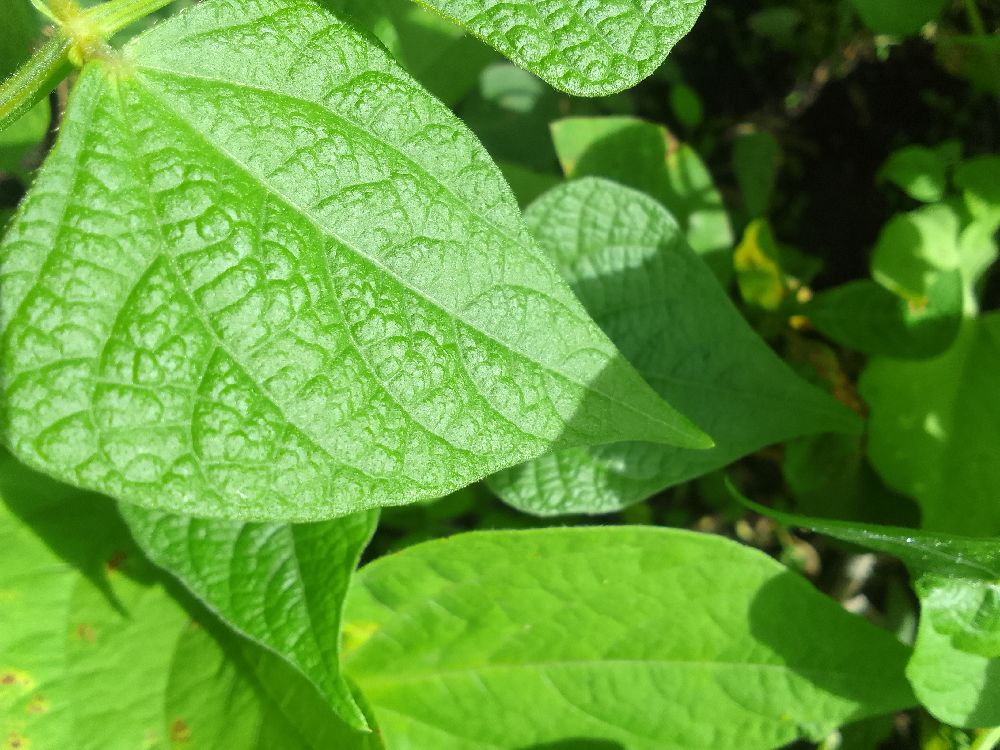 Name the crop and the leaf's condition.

common bean, healthy
